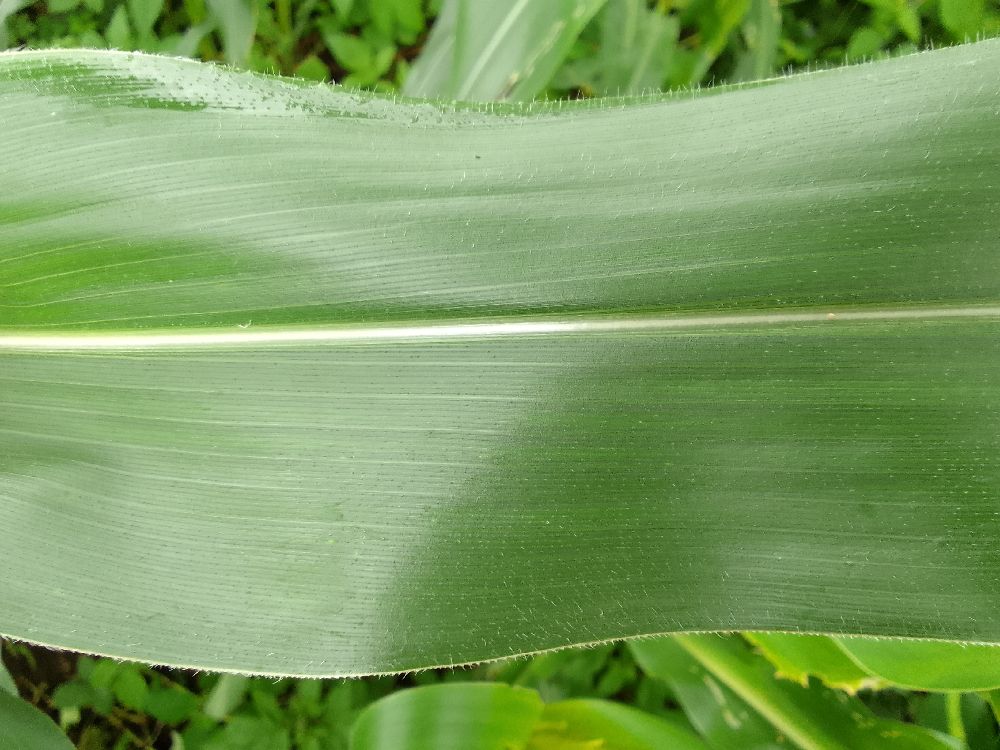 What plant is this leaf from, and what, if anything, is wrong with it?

maize, healthy
